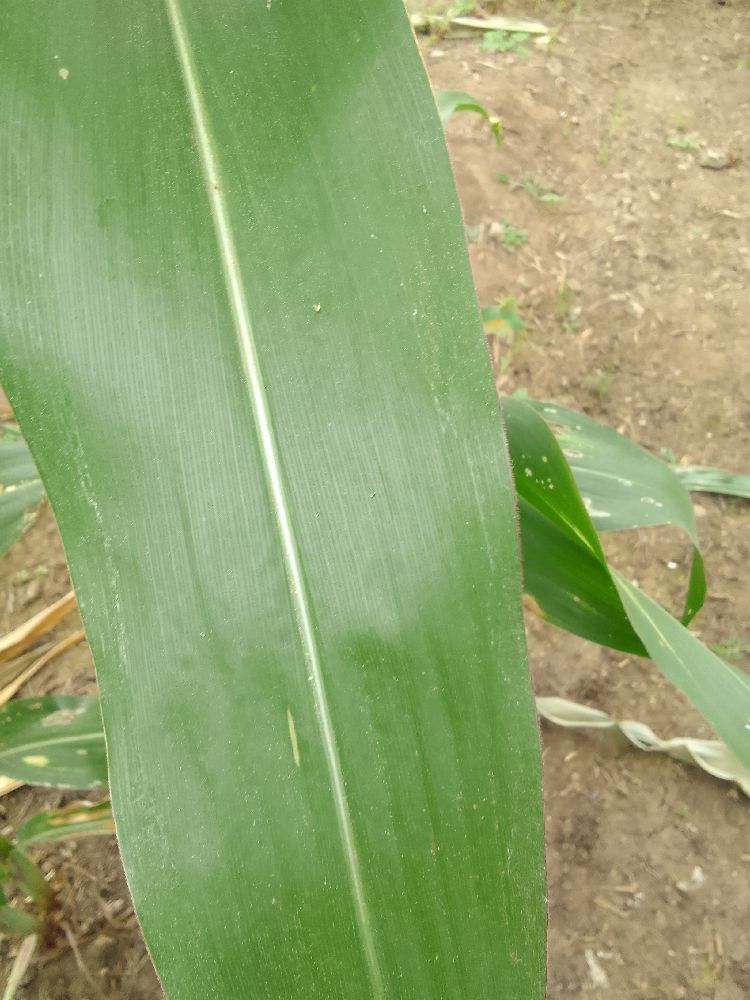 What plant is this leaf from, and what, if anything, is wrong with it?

maize, healthy
